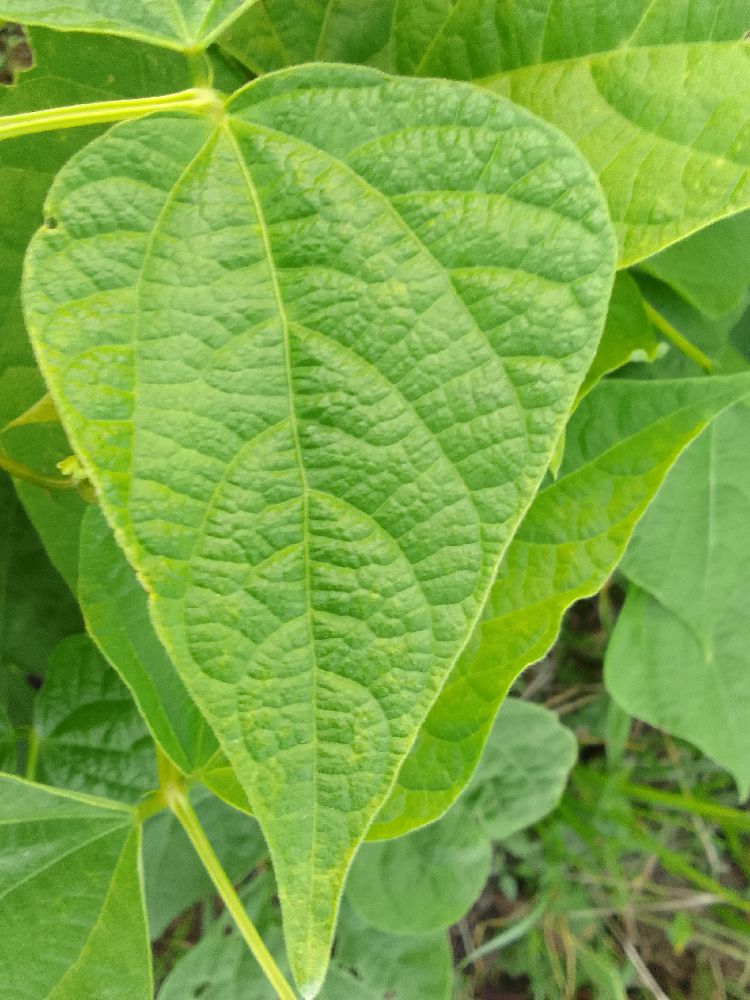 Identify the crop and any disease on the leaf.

common bean, healthy
